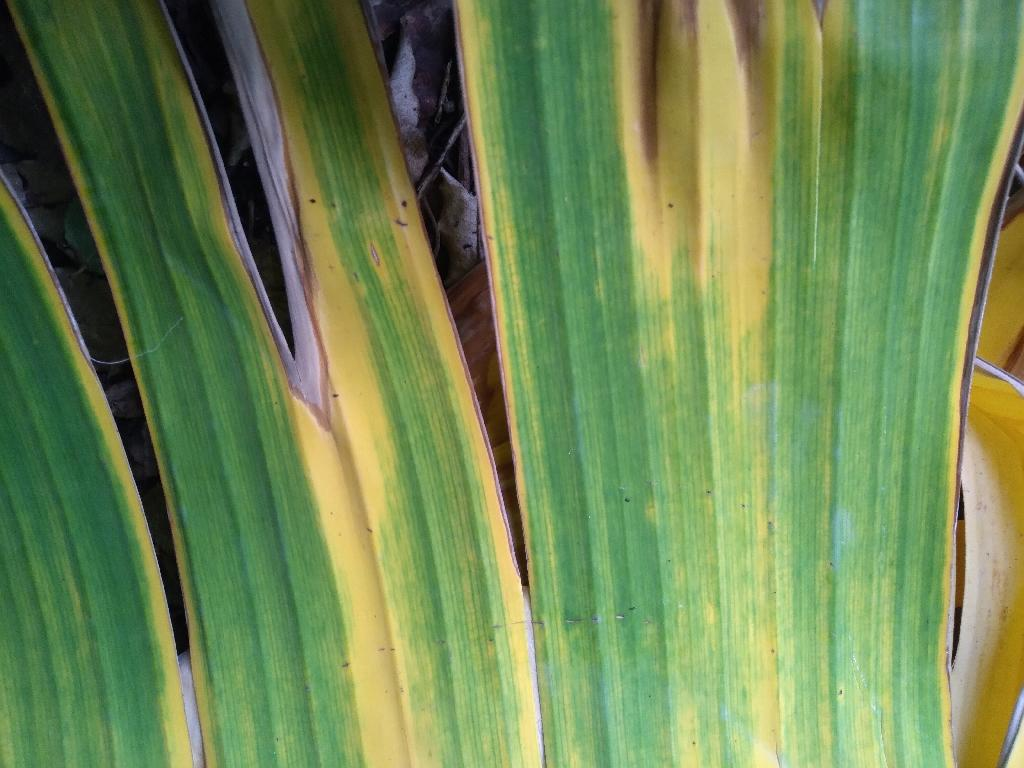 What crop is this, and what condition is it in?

banana, fusarium wilt race 1
